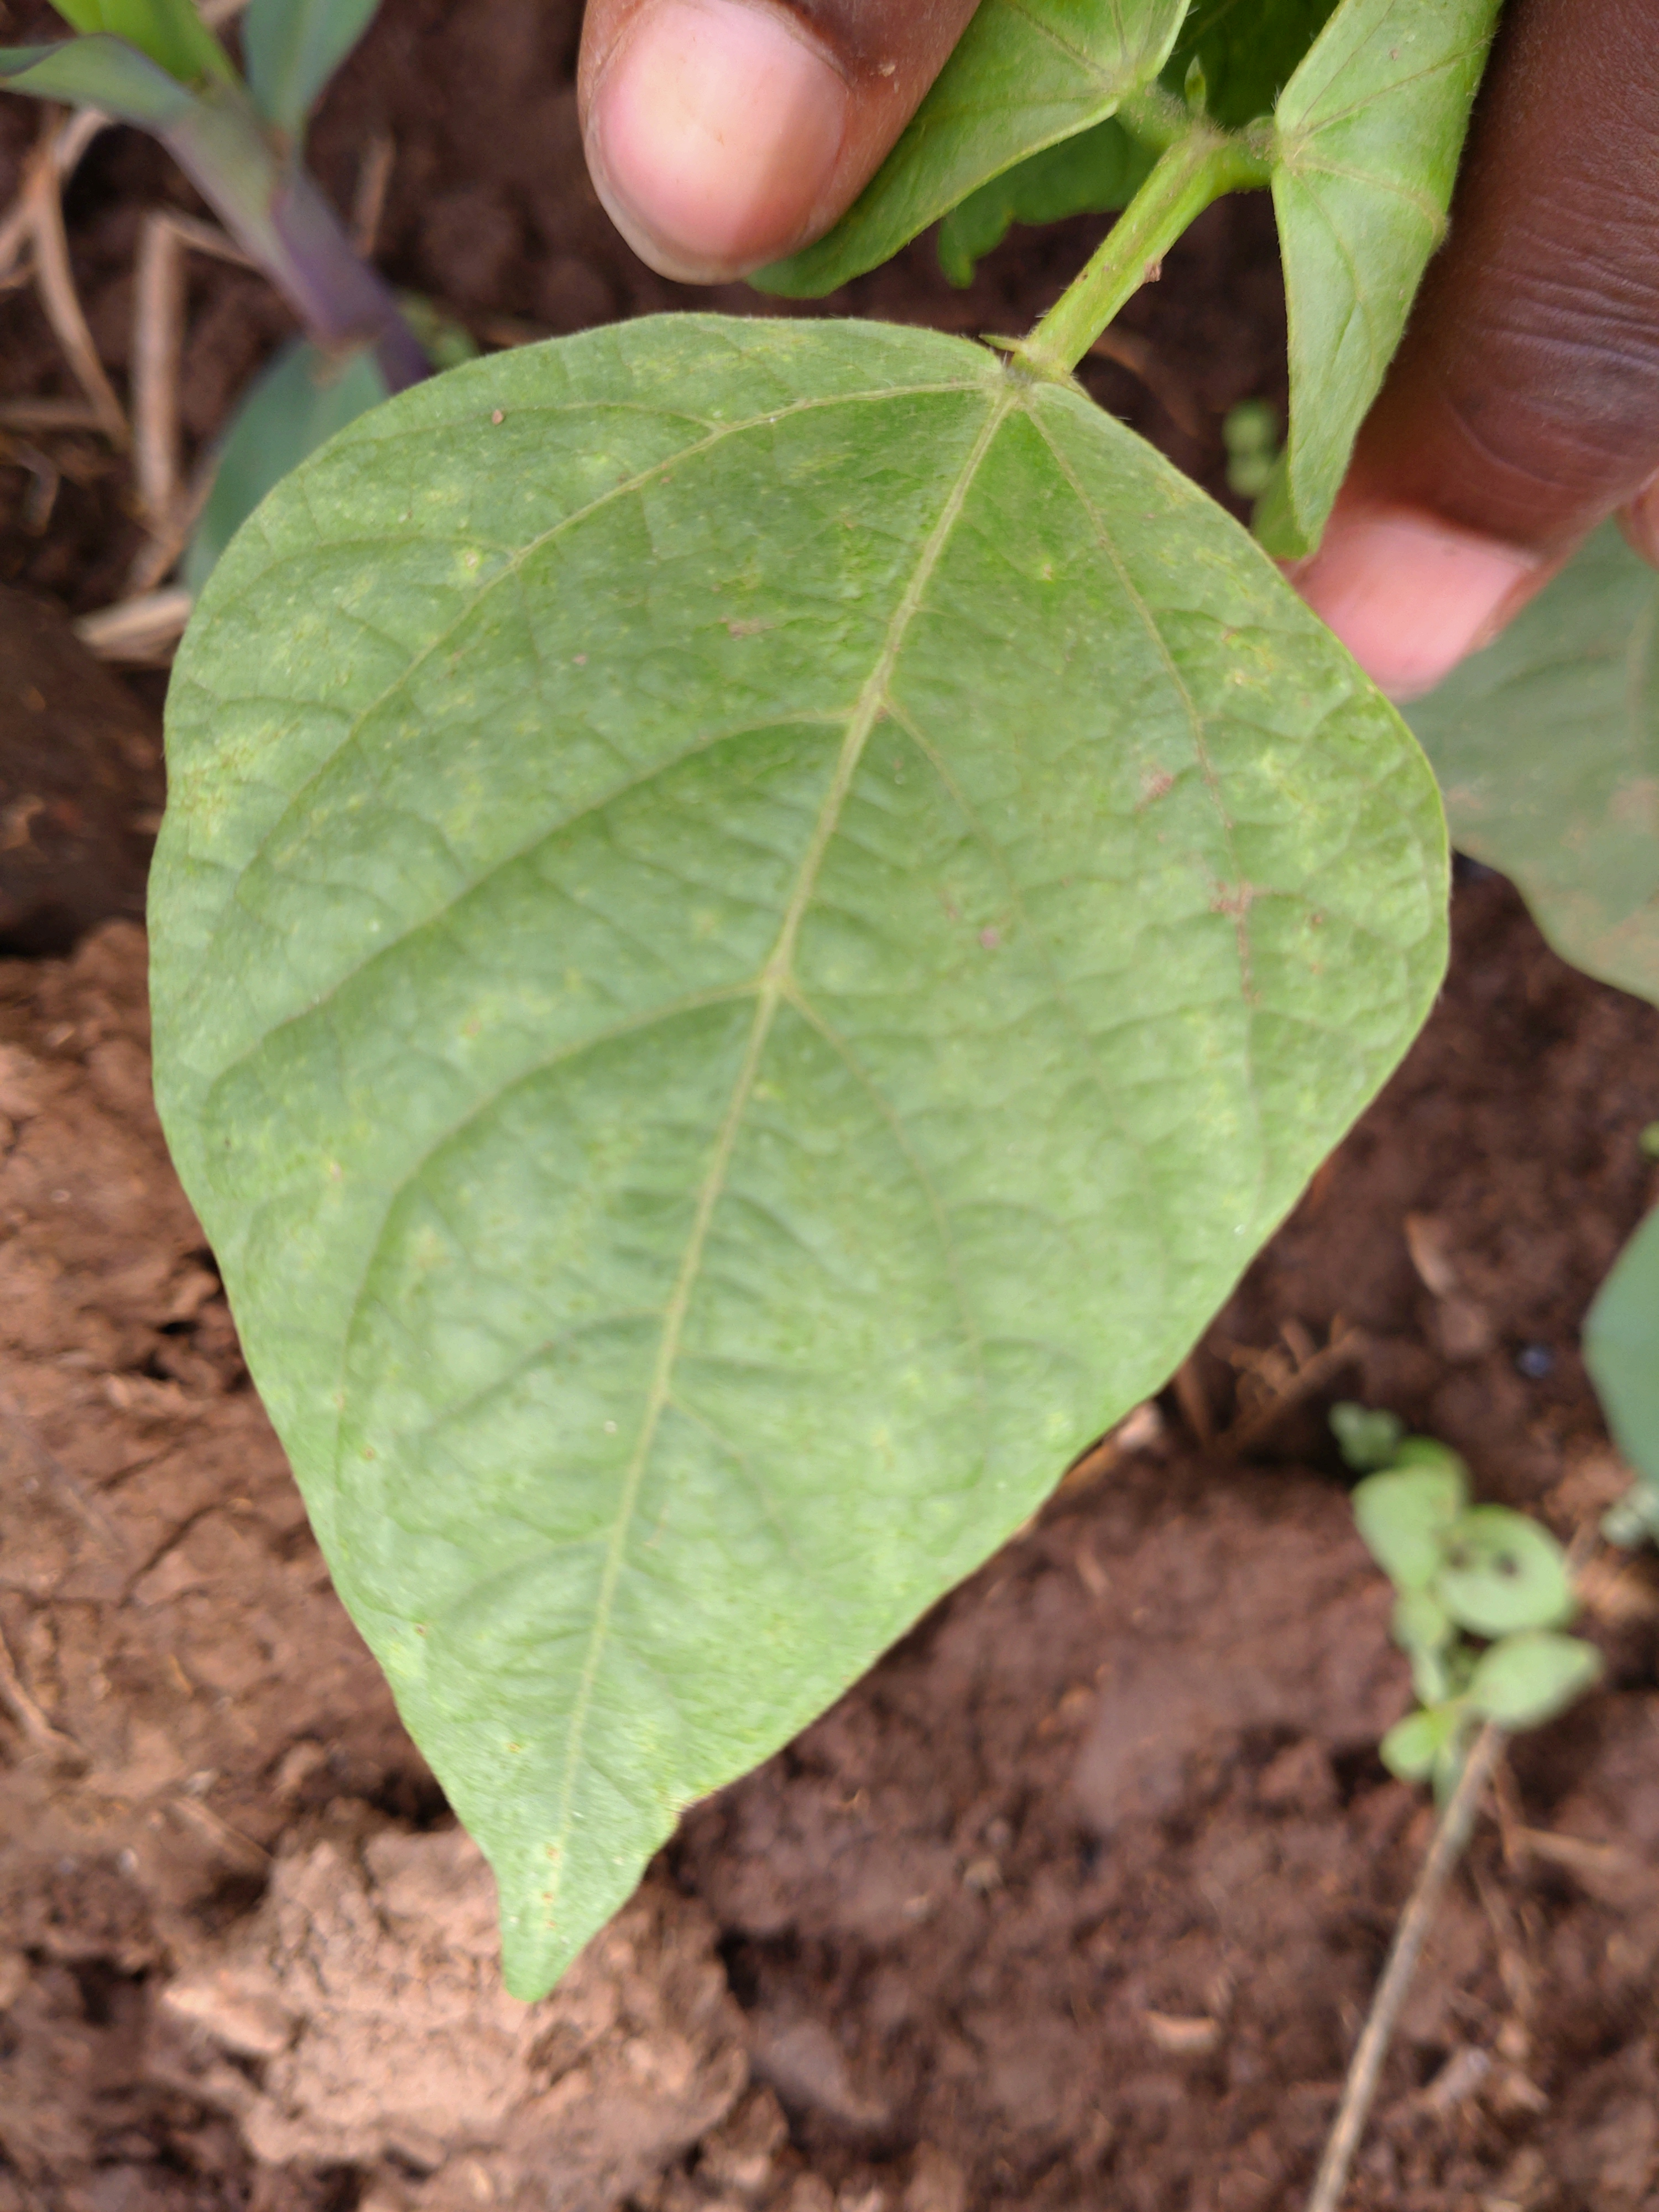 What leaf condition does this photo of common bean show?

healthy
